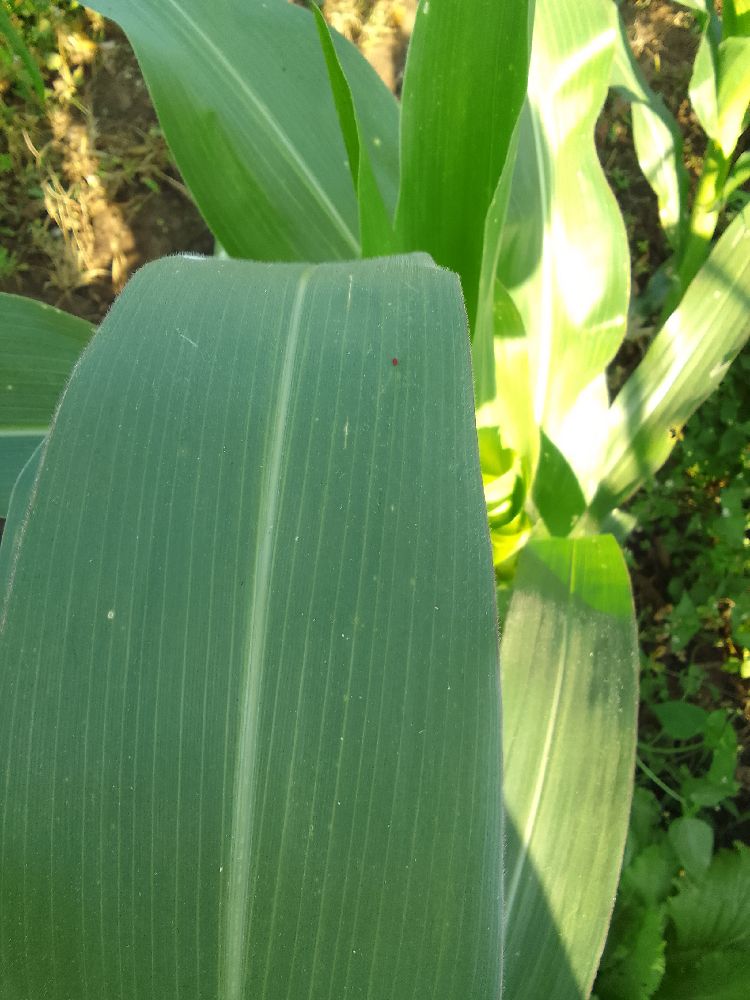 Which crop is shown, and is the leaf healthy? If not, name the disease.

maize, healthy
